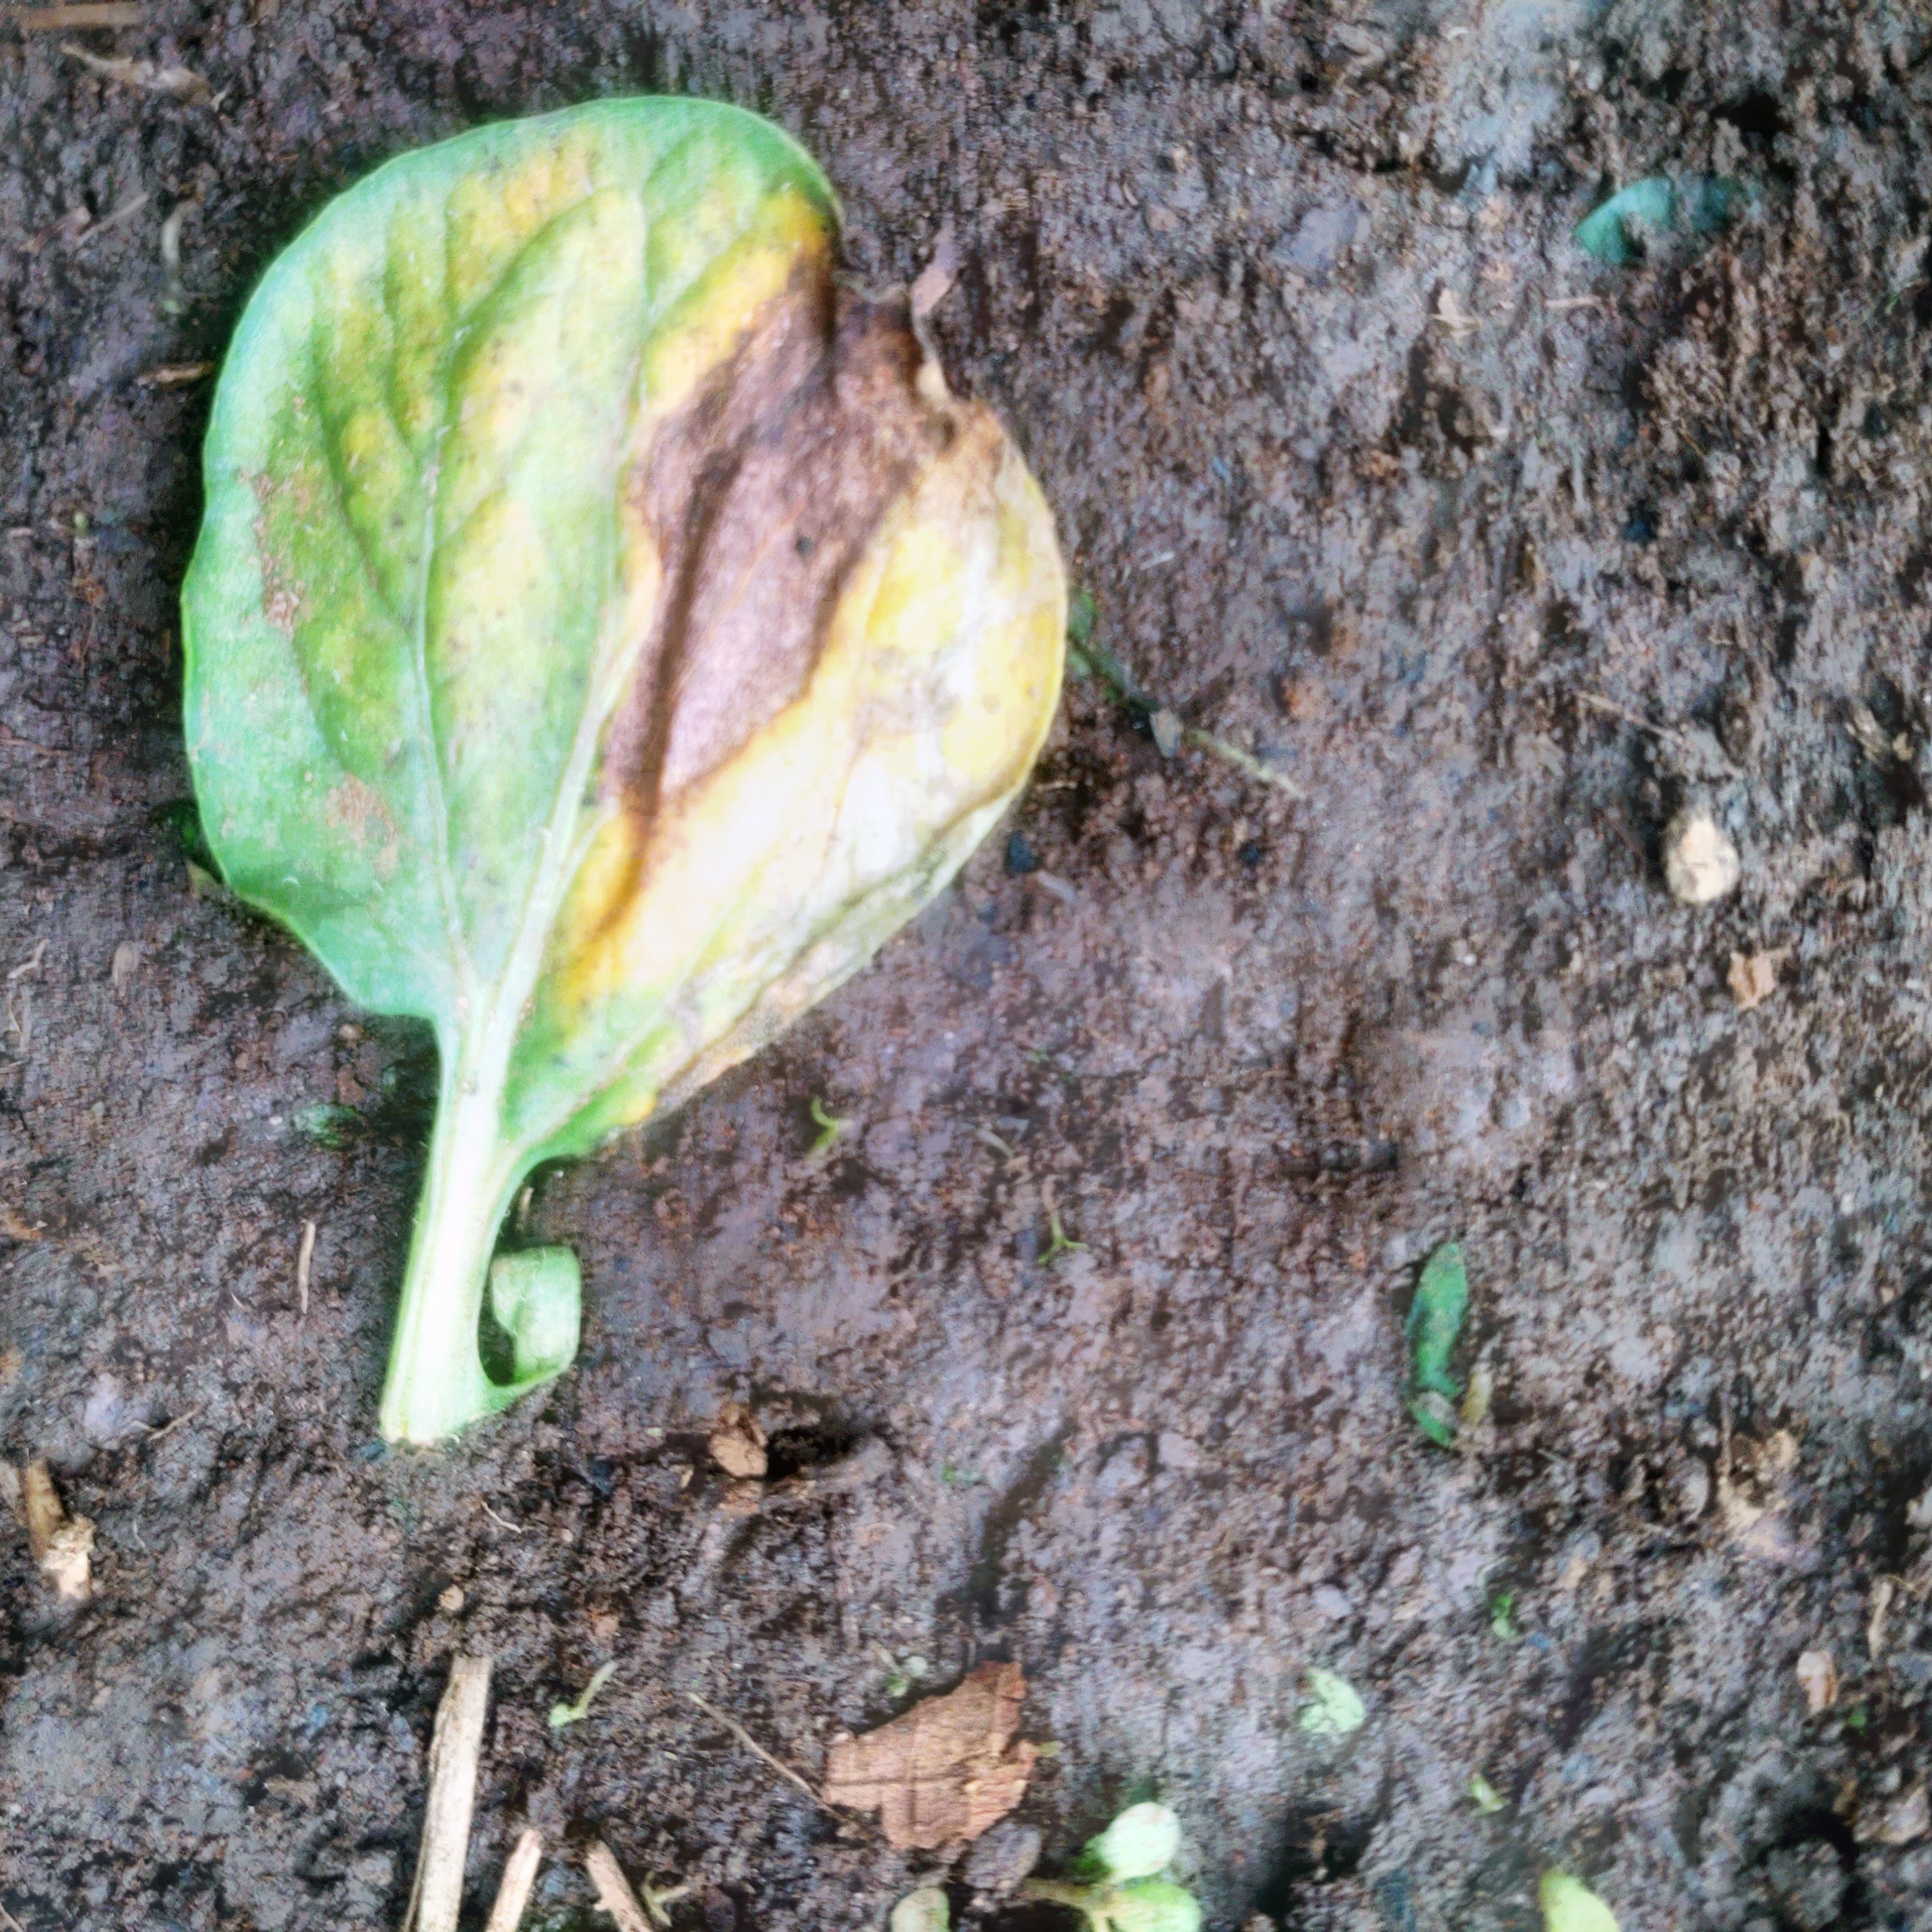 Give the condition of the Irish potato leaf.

late blight
